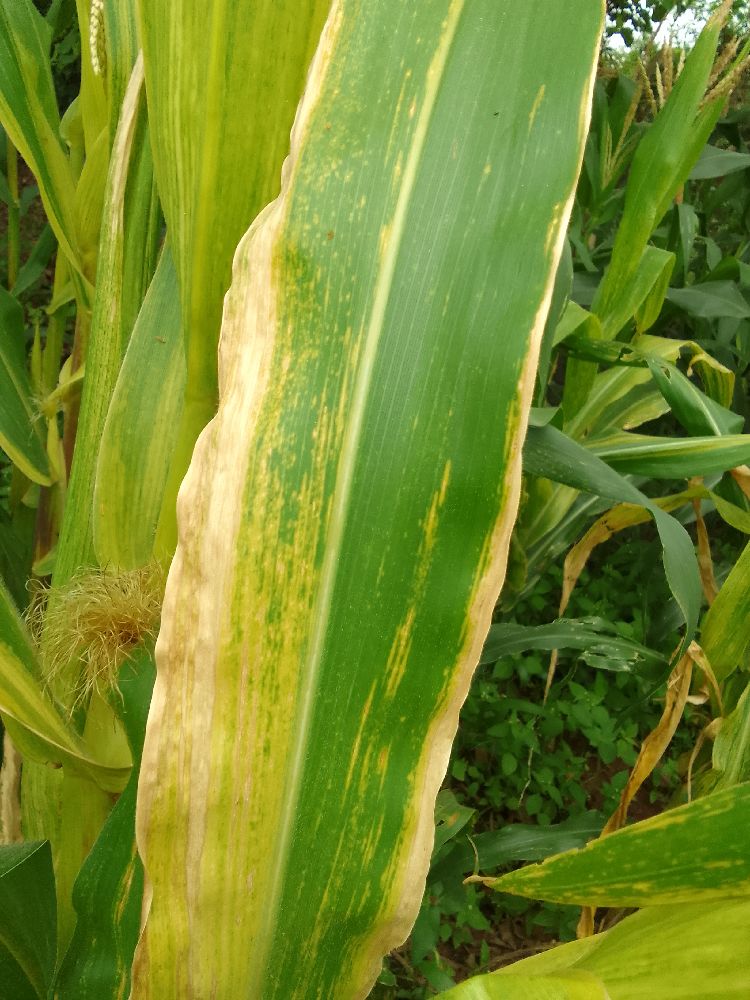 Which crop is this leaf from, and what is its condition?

maize, maize lethal necrosis
